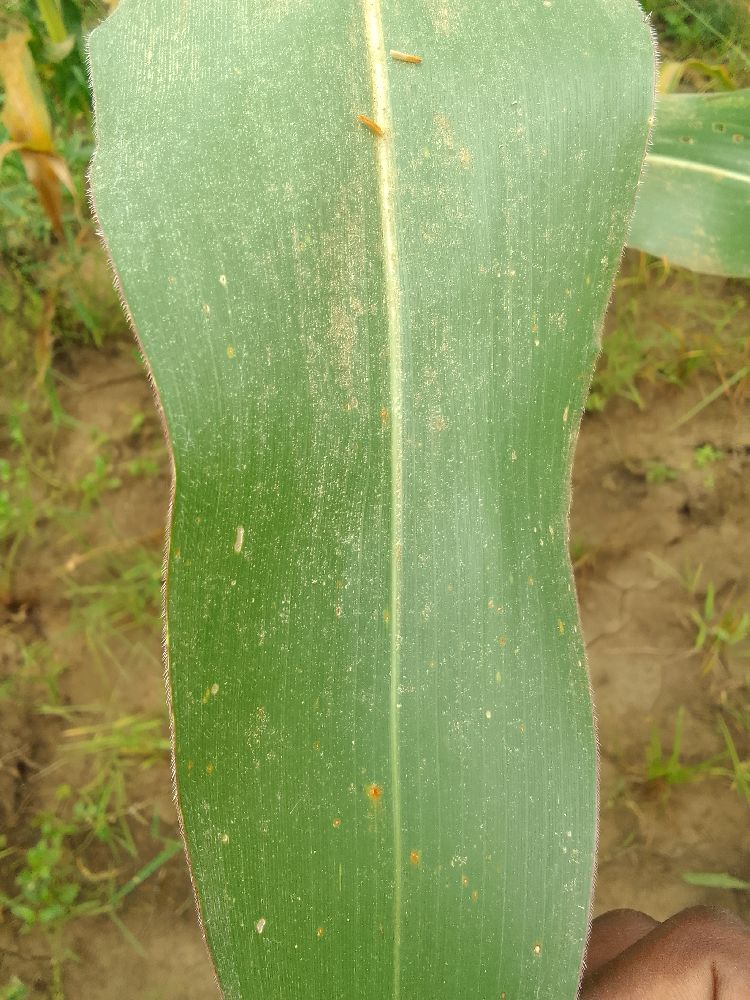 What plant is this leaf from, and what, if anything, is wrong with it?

maize, healthy
